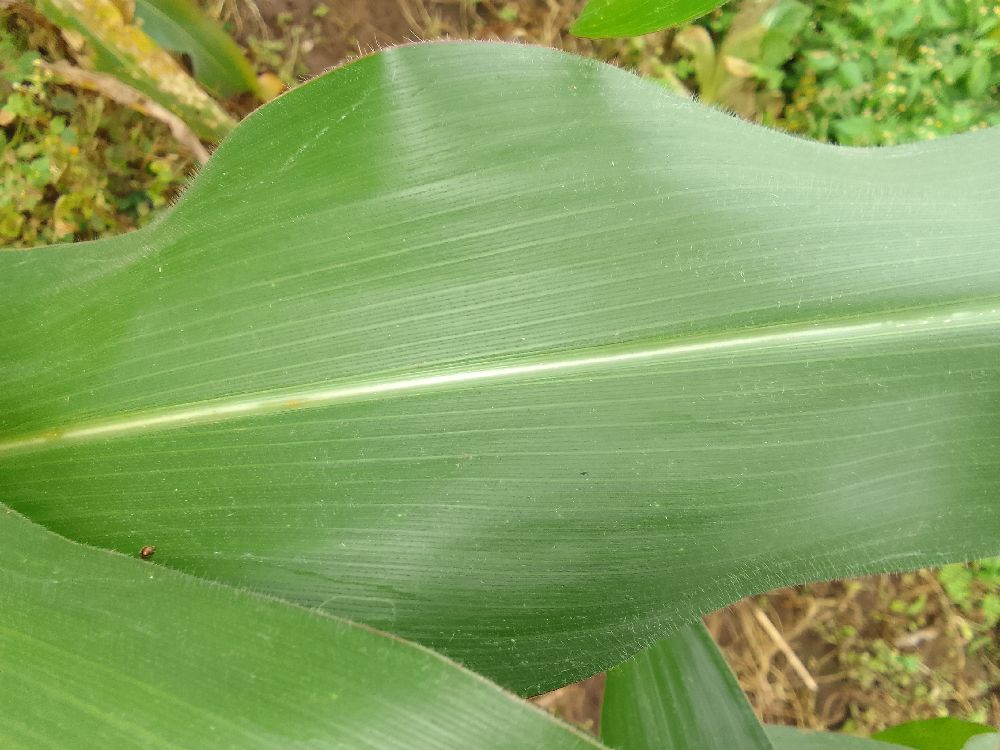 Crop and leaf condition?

maize, healthy
